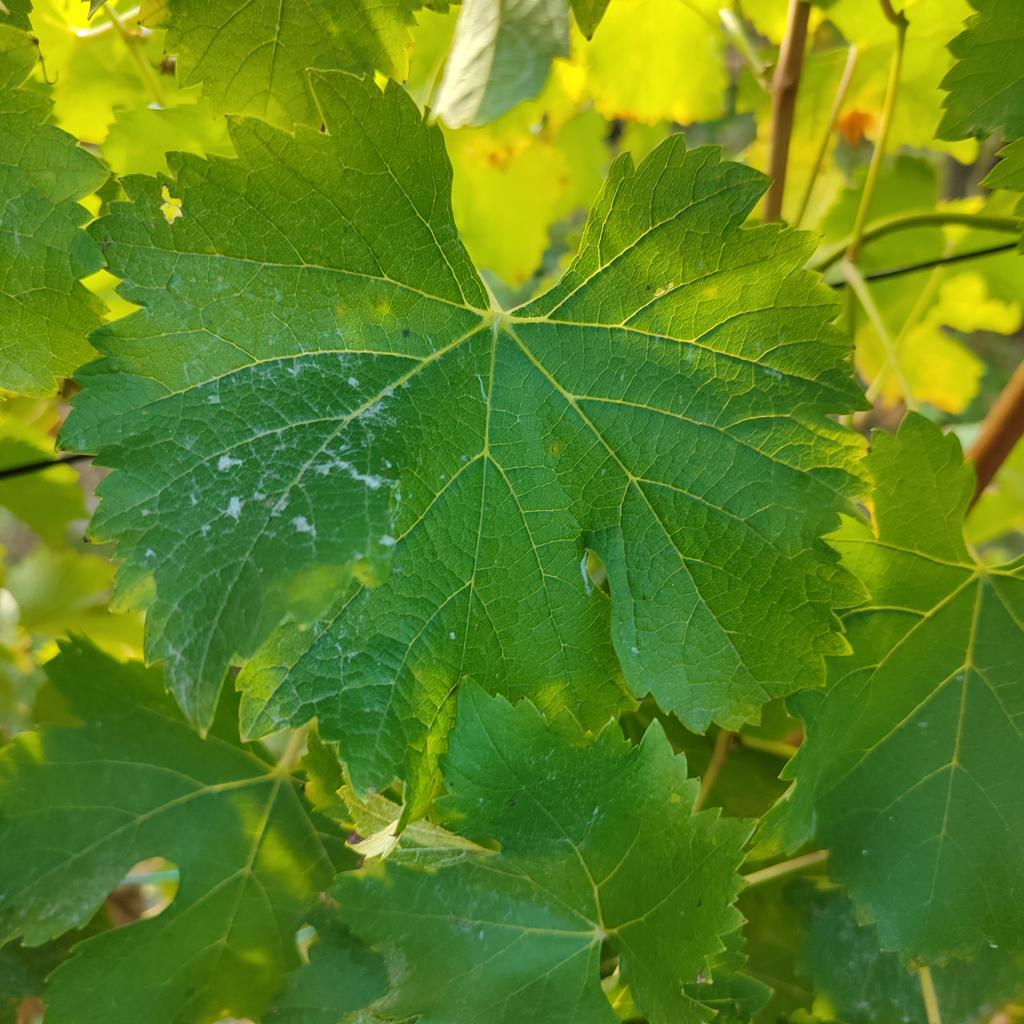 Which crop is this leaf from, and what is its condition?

grapevine, powdery mildew
